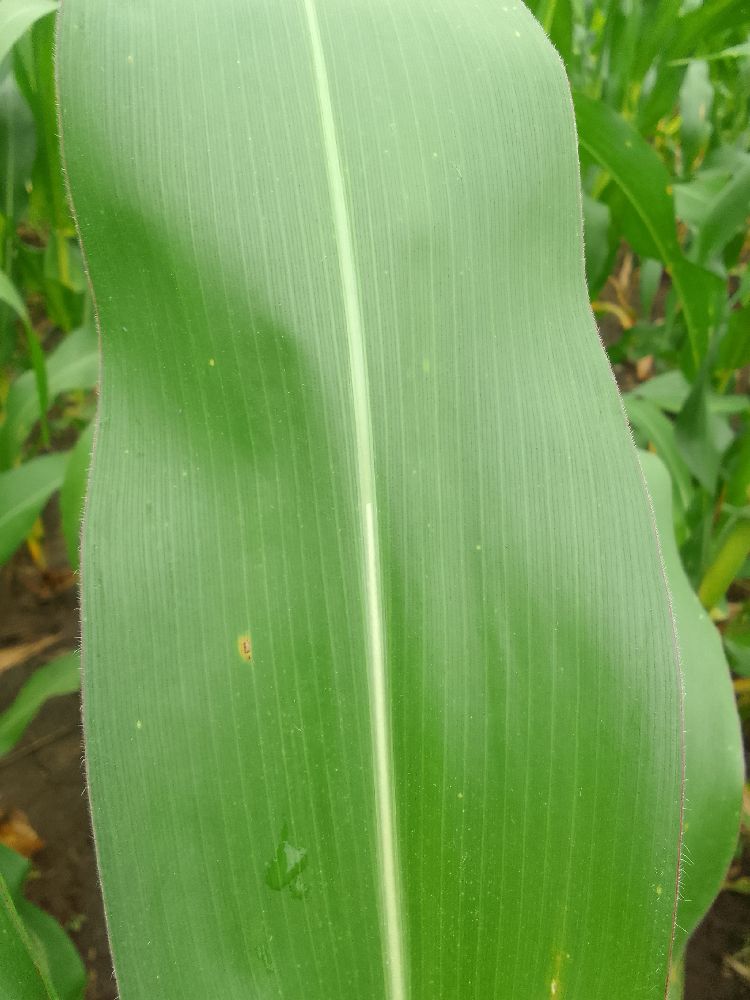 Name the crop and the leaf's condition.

maize, healthy
